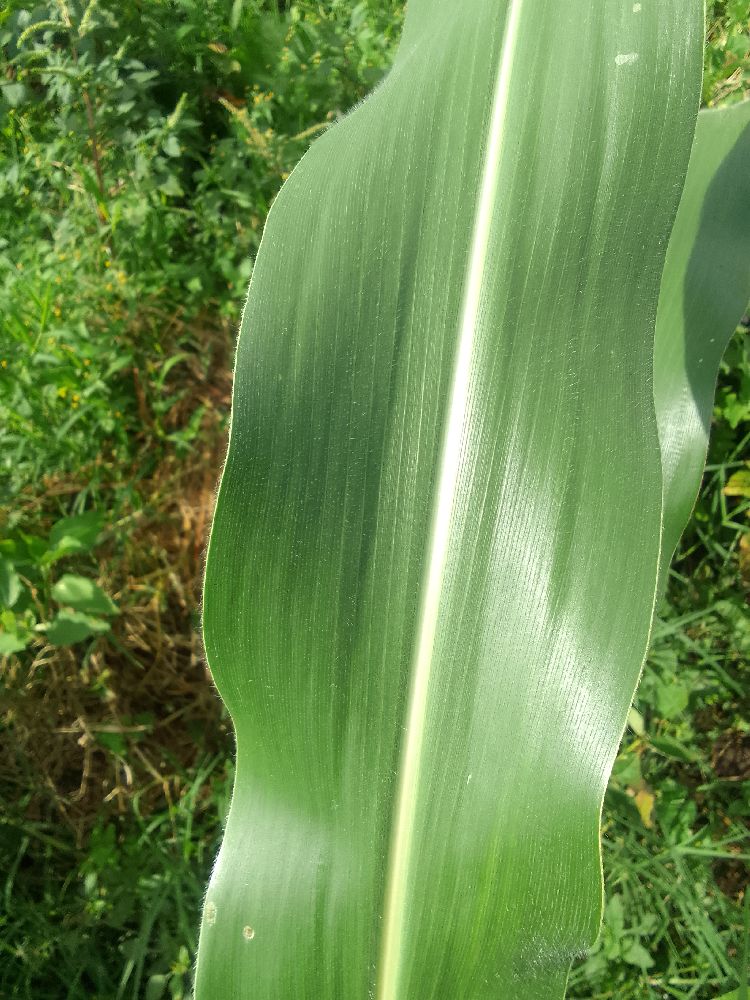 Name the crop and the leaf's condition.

maize, healthy
